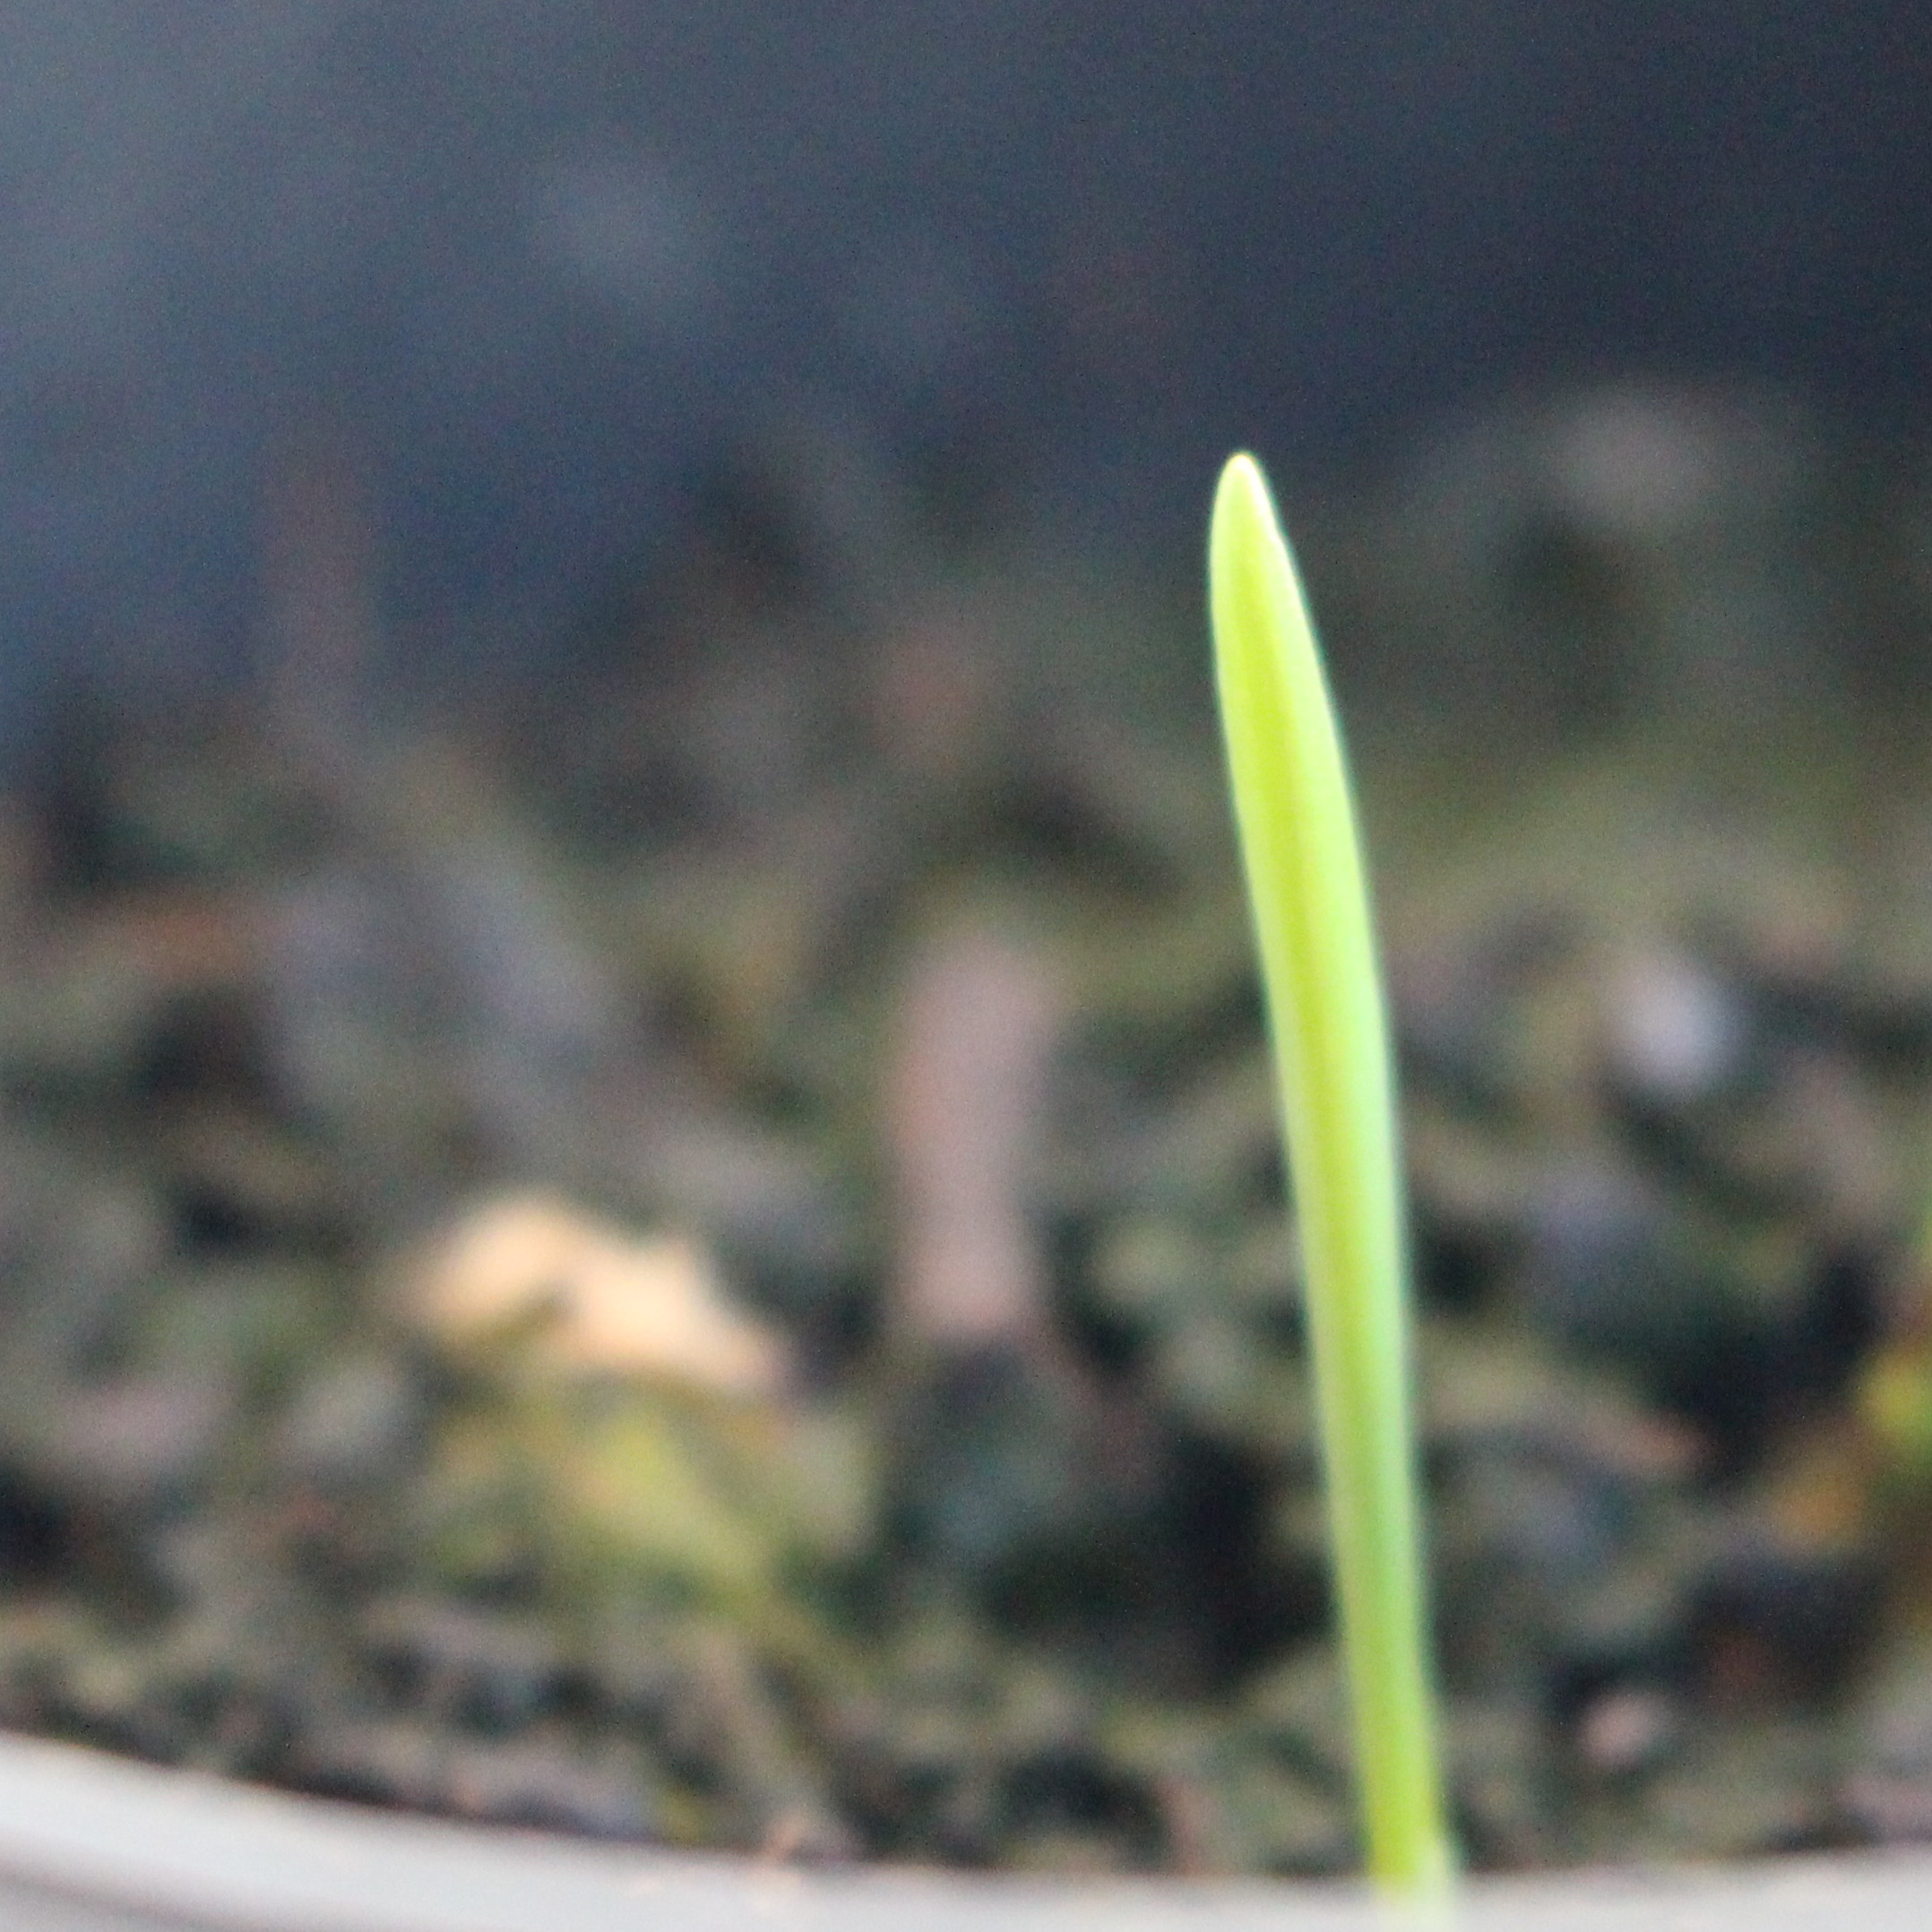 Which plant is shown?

Avena sterilis
